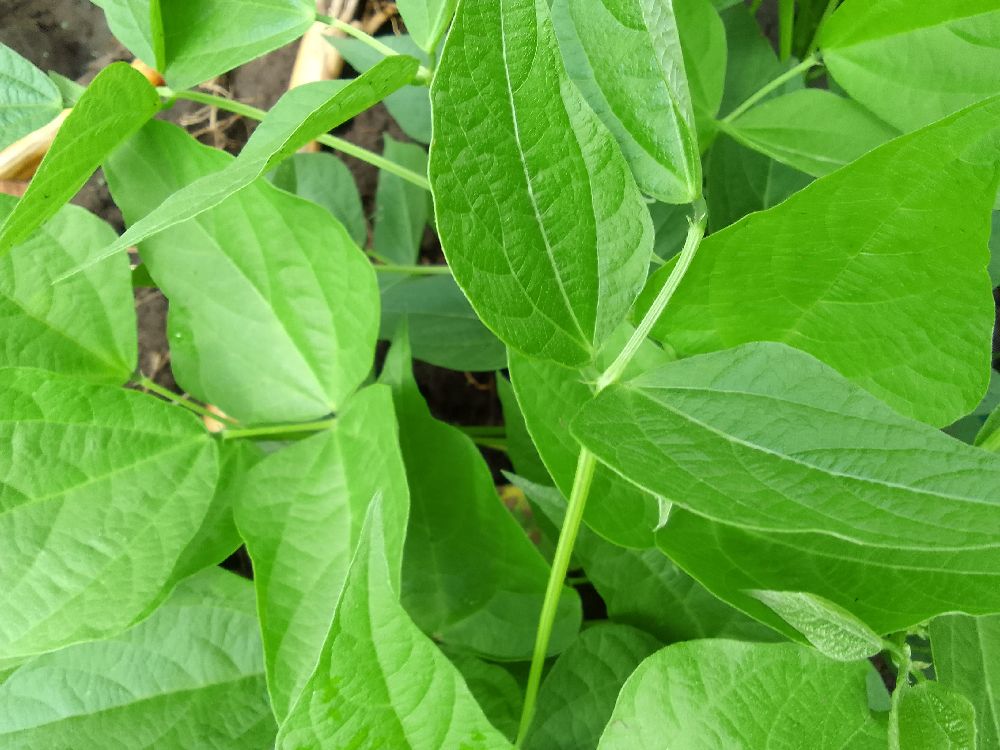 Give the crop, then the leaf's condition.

common bean, healthy
